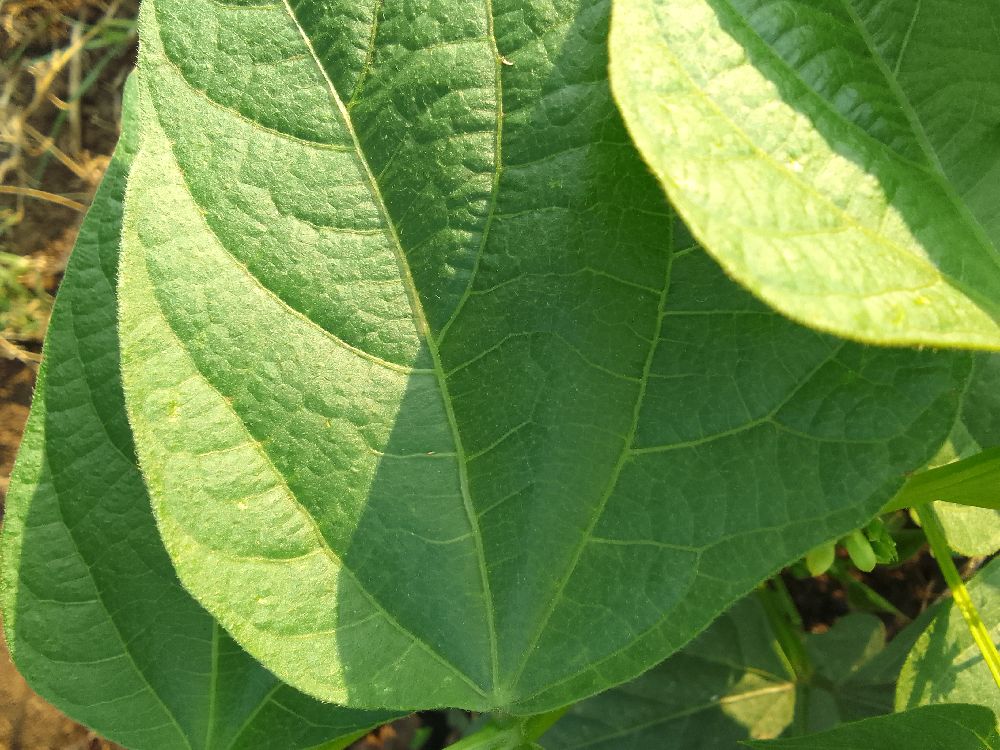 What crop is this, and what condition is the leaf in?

common bean, healthy
